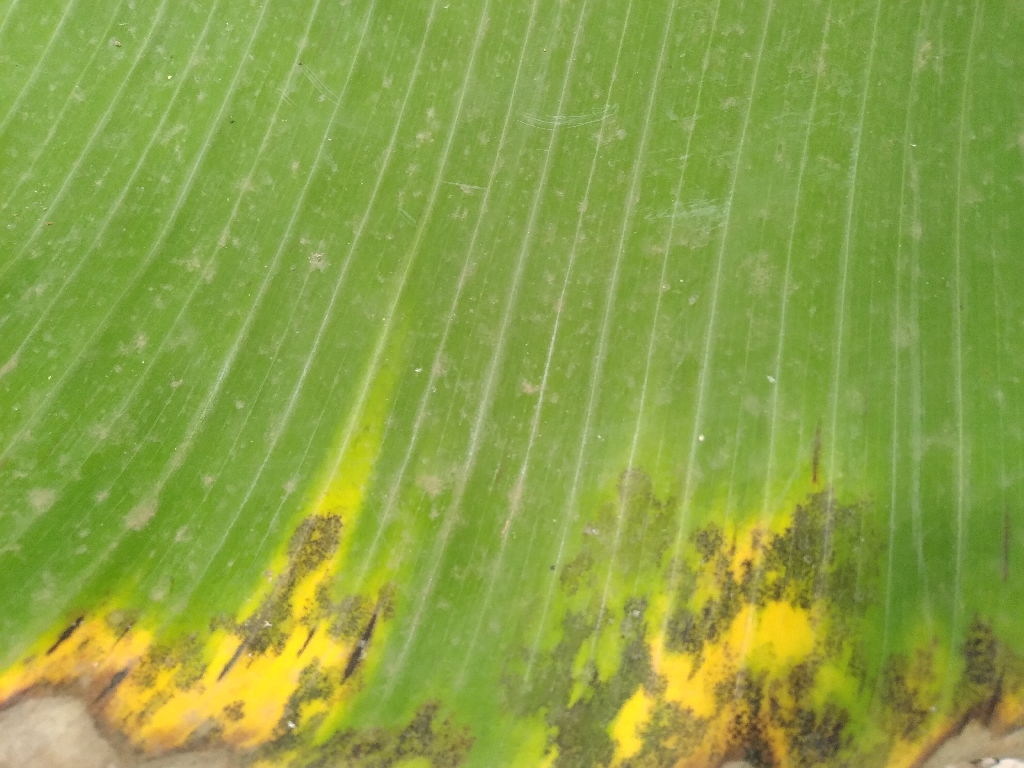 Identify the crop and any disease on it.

banana, black sigatoka
